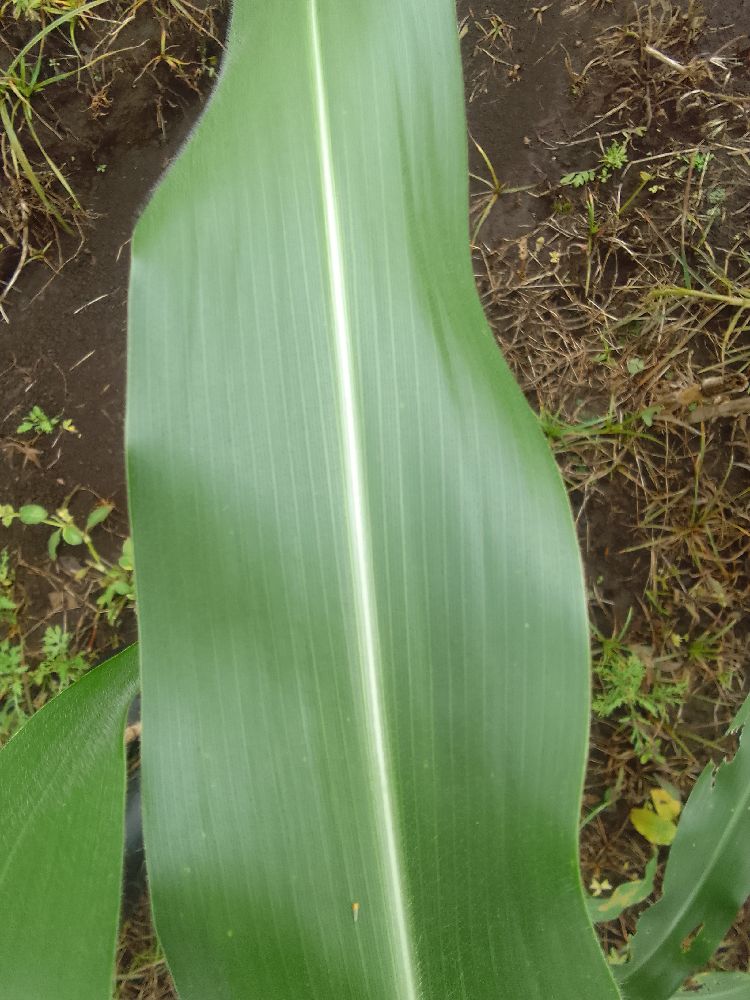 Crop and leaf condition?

maize, healthy
